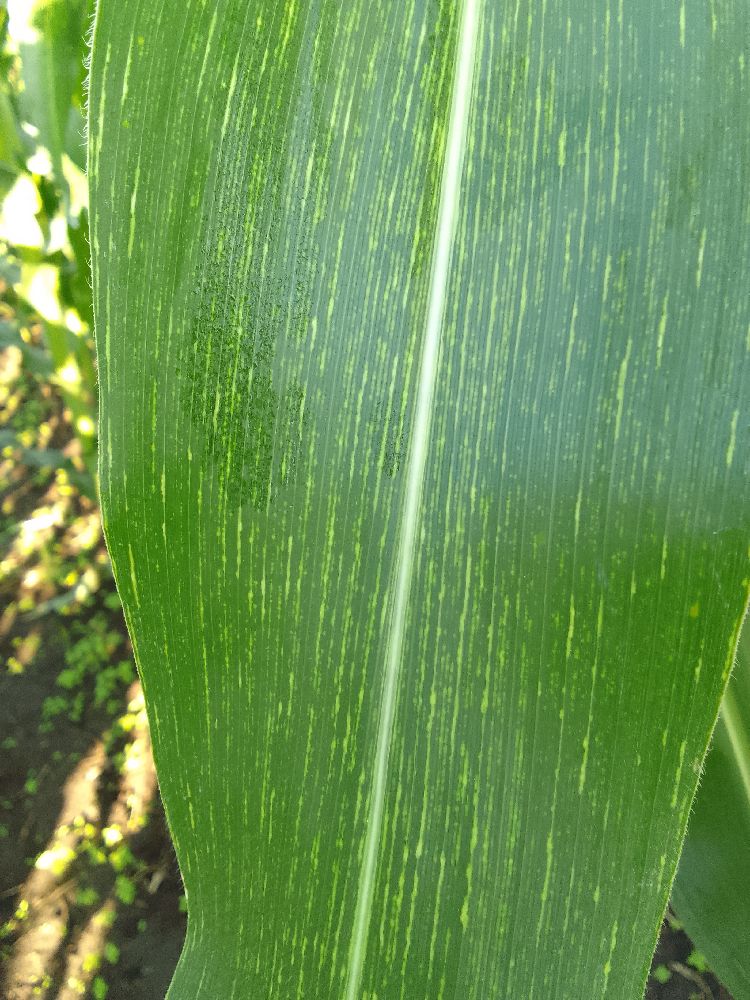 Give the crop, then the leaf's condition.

maize, maize streak virus
